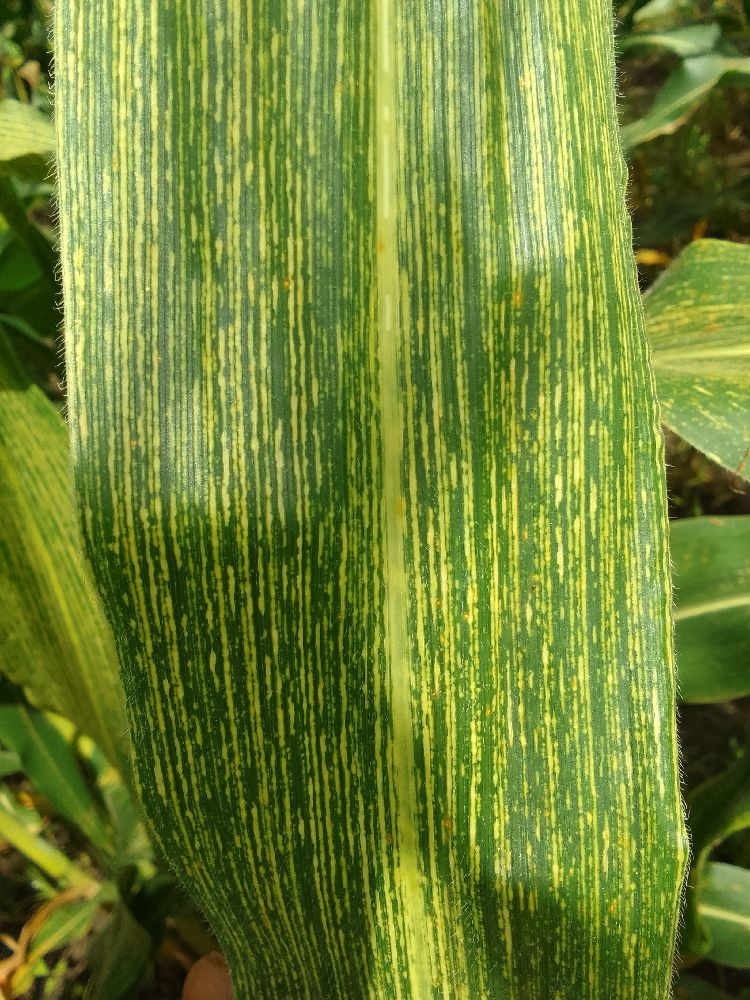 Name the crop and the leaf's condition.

maize, maize streak virus
